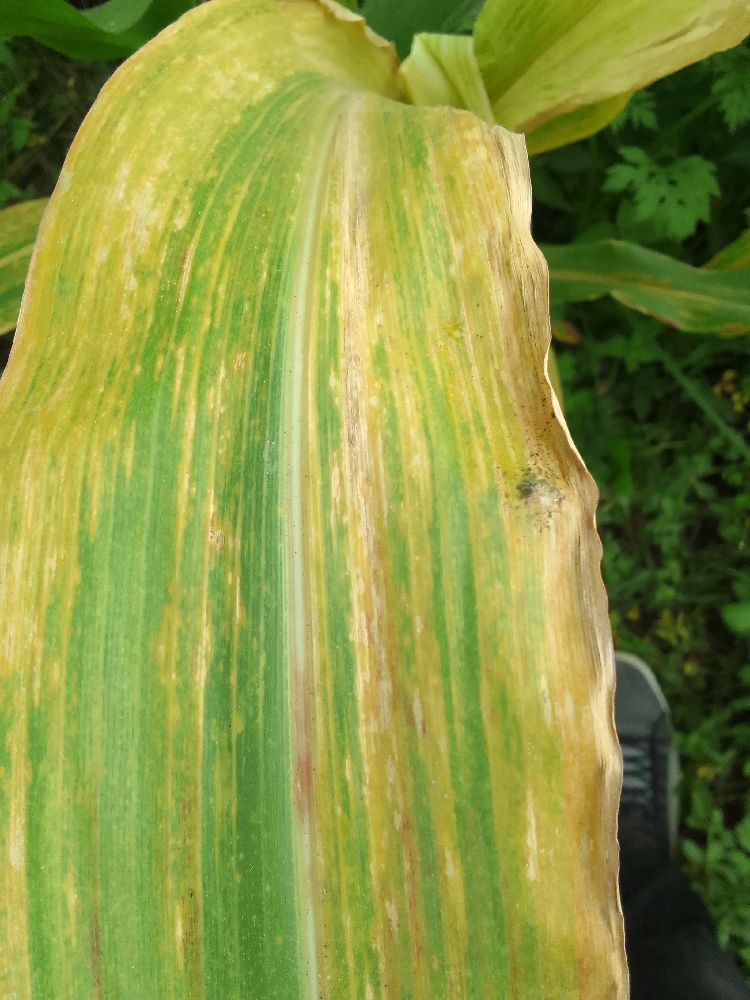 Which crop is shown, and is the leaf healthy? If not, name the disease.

maize, maize lethal necrosis
